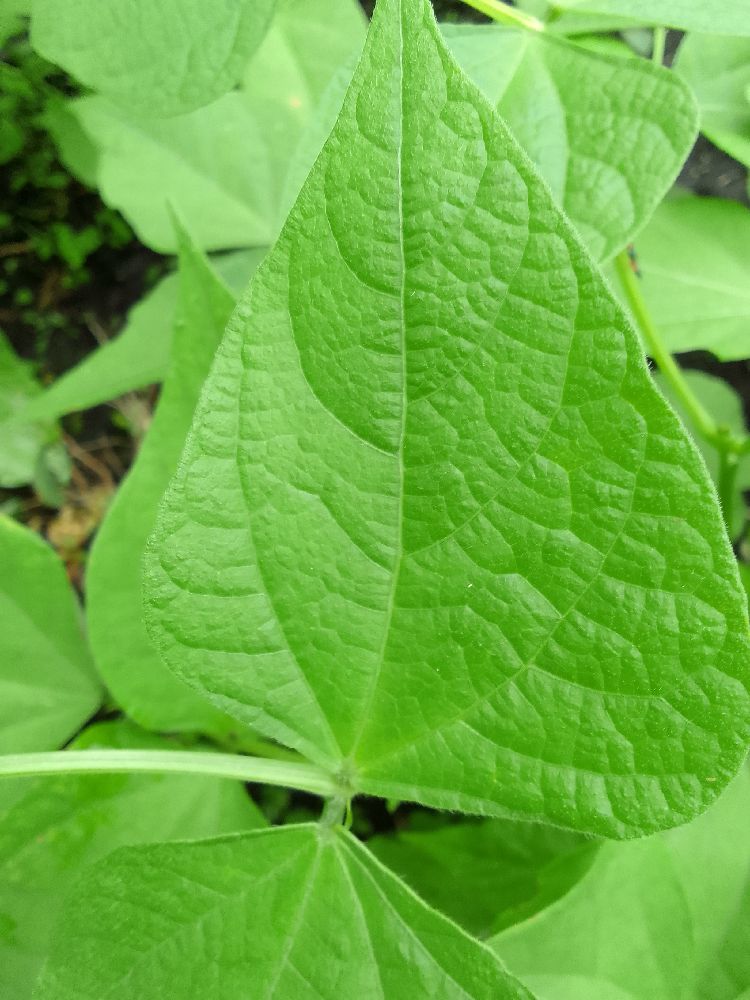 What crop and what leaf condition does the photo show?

common bean, healthy
